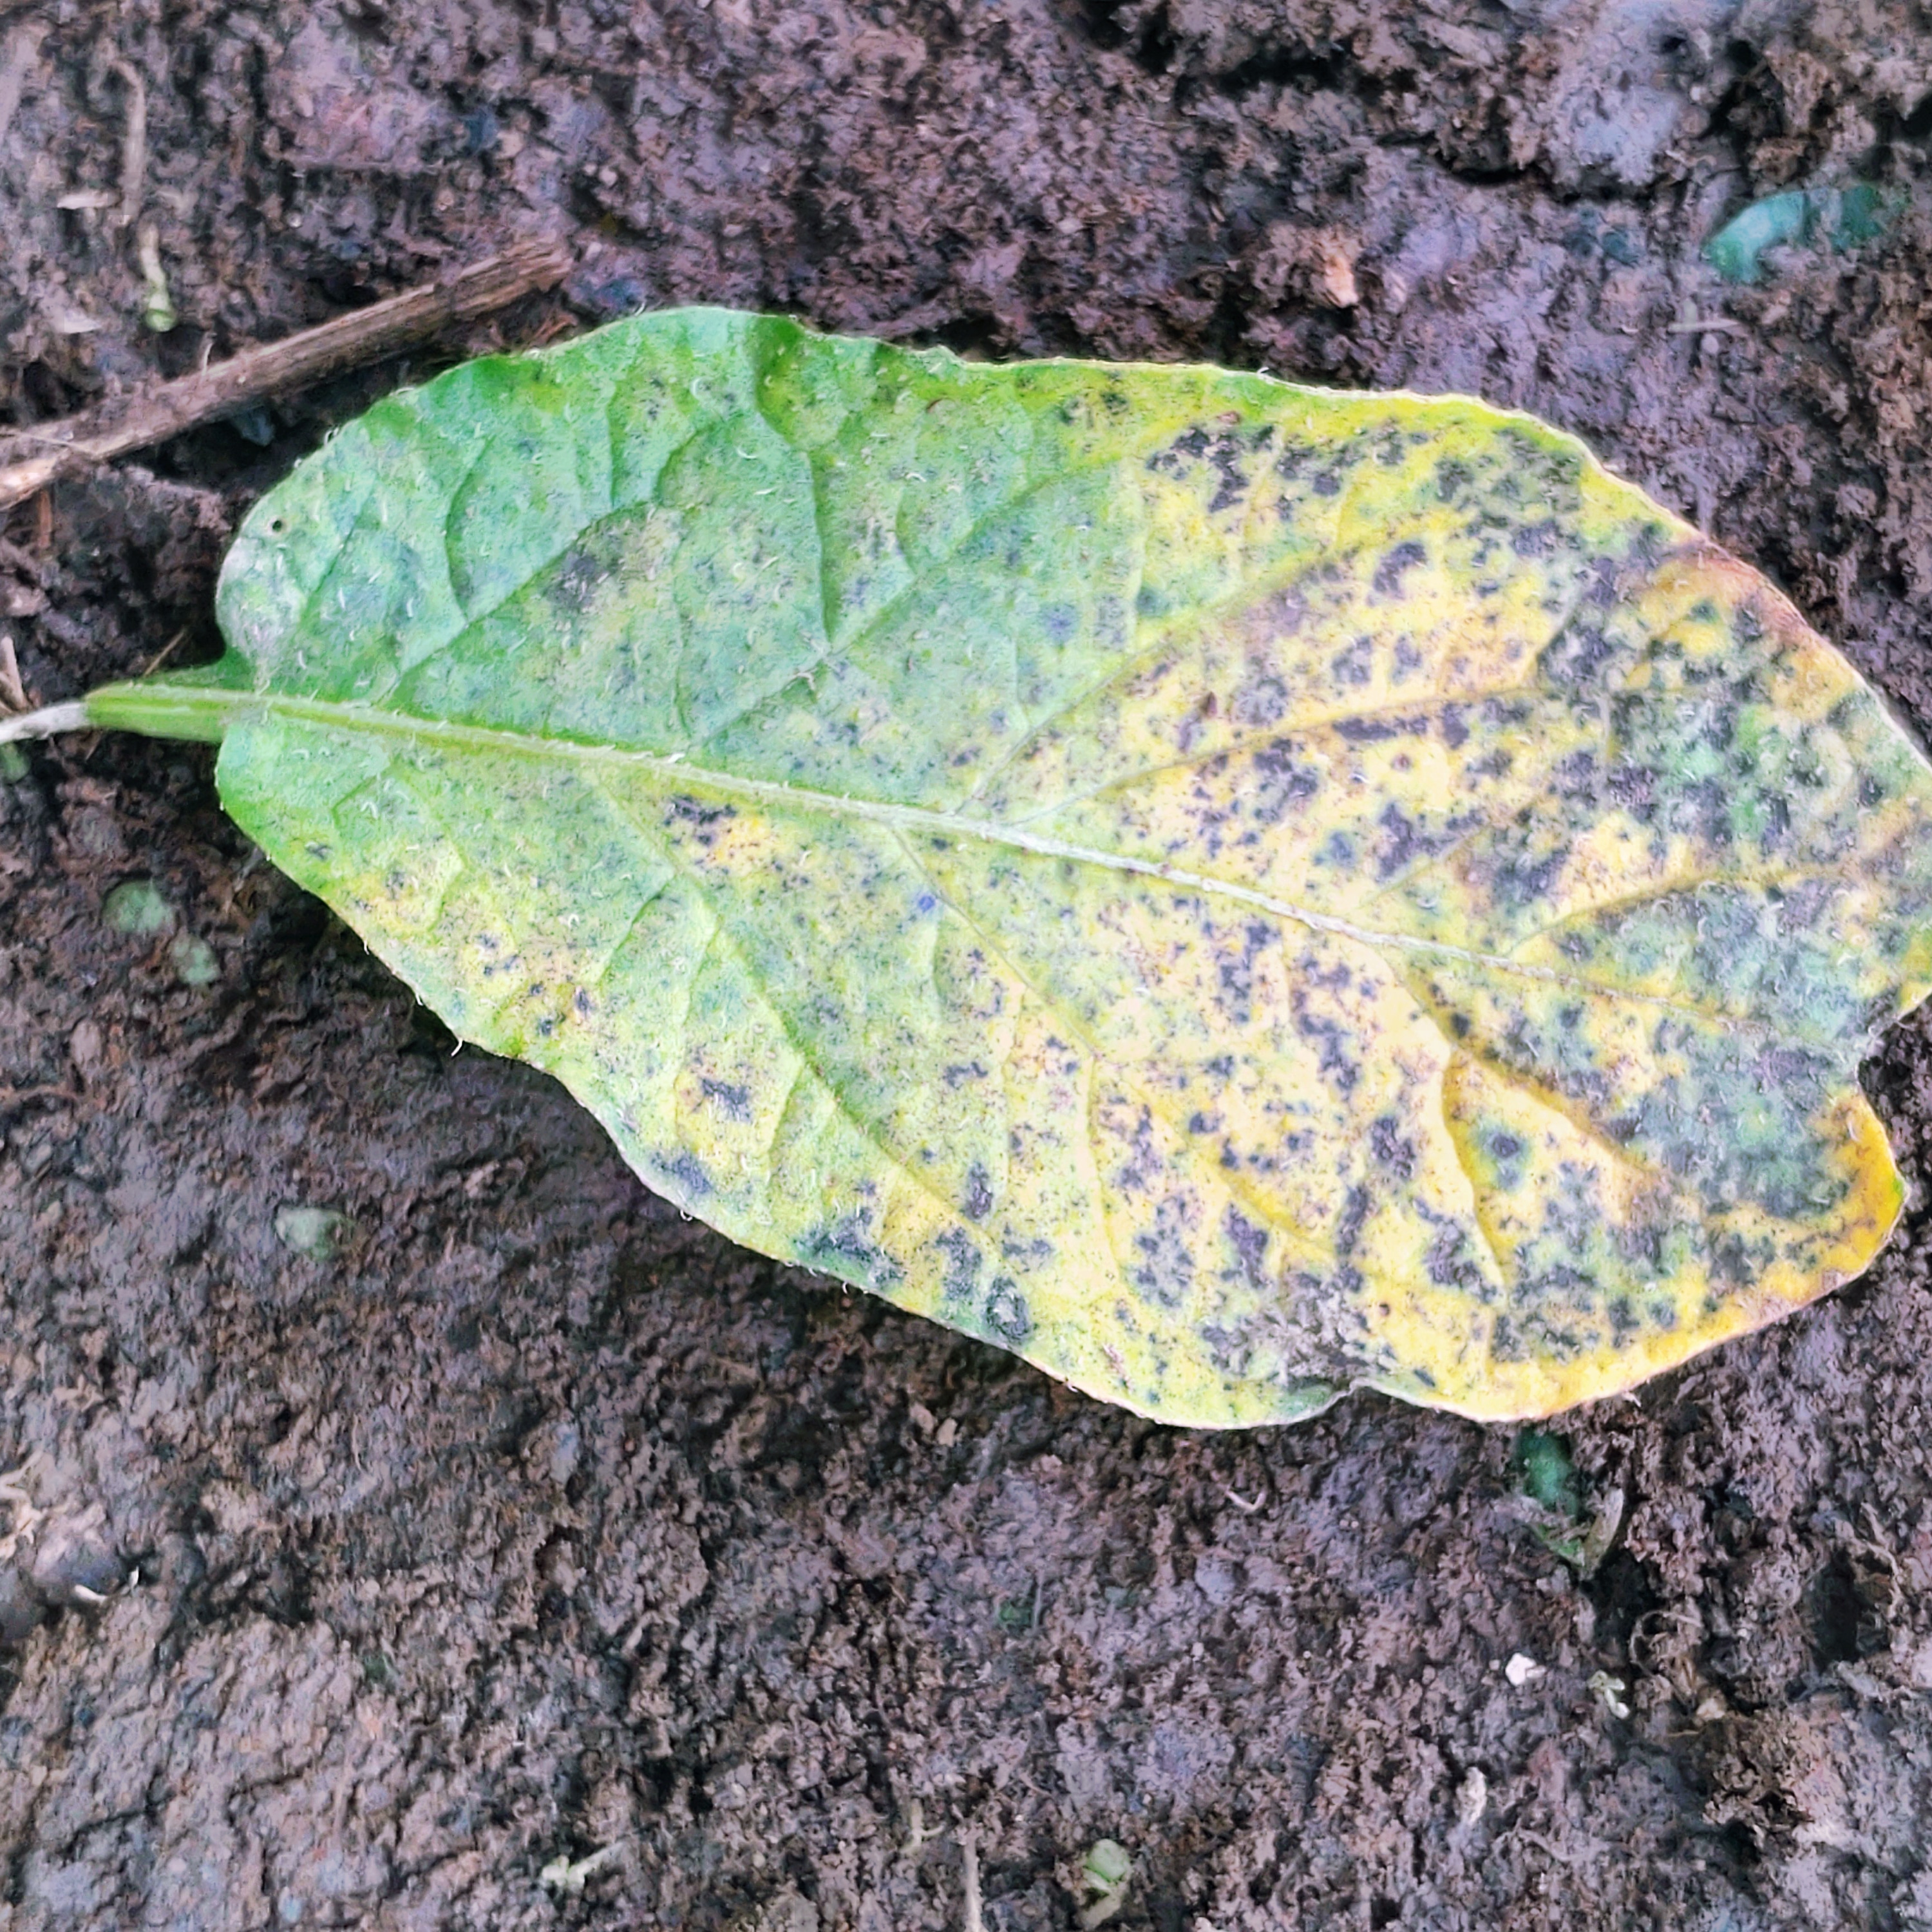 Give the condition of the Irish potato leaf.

late blight
